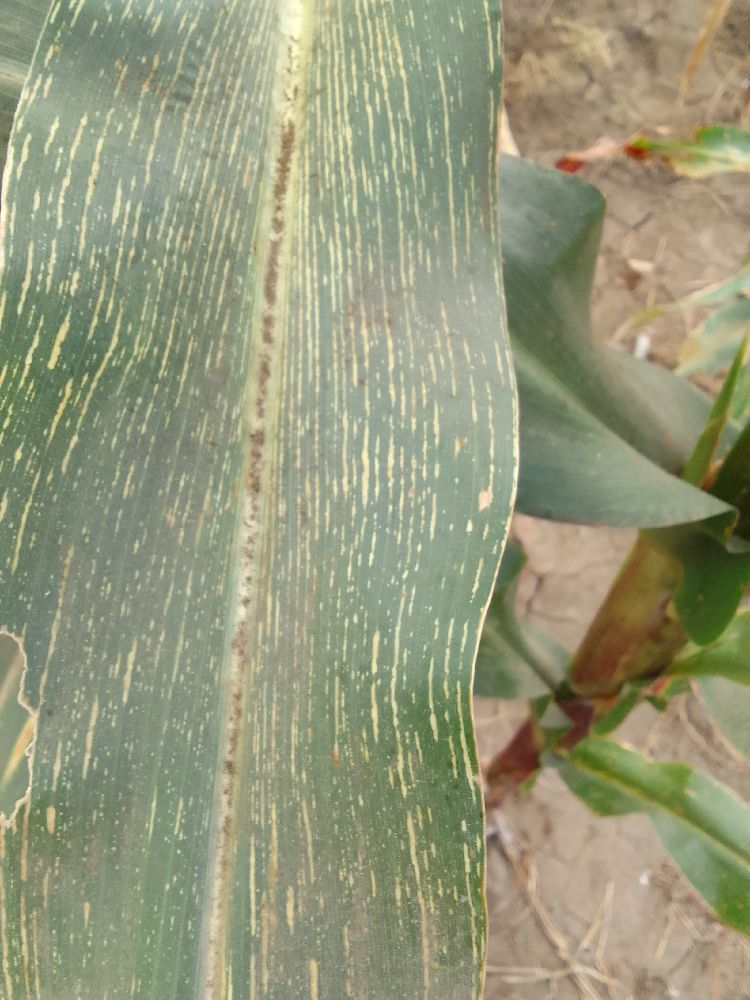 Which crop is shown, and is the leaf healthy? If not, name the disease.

maize, maize streak virus
